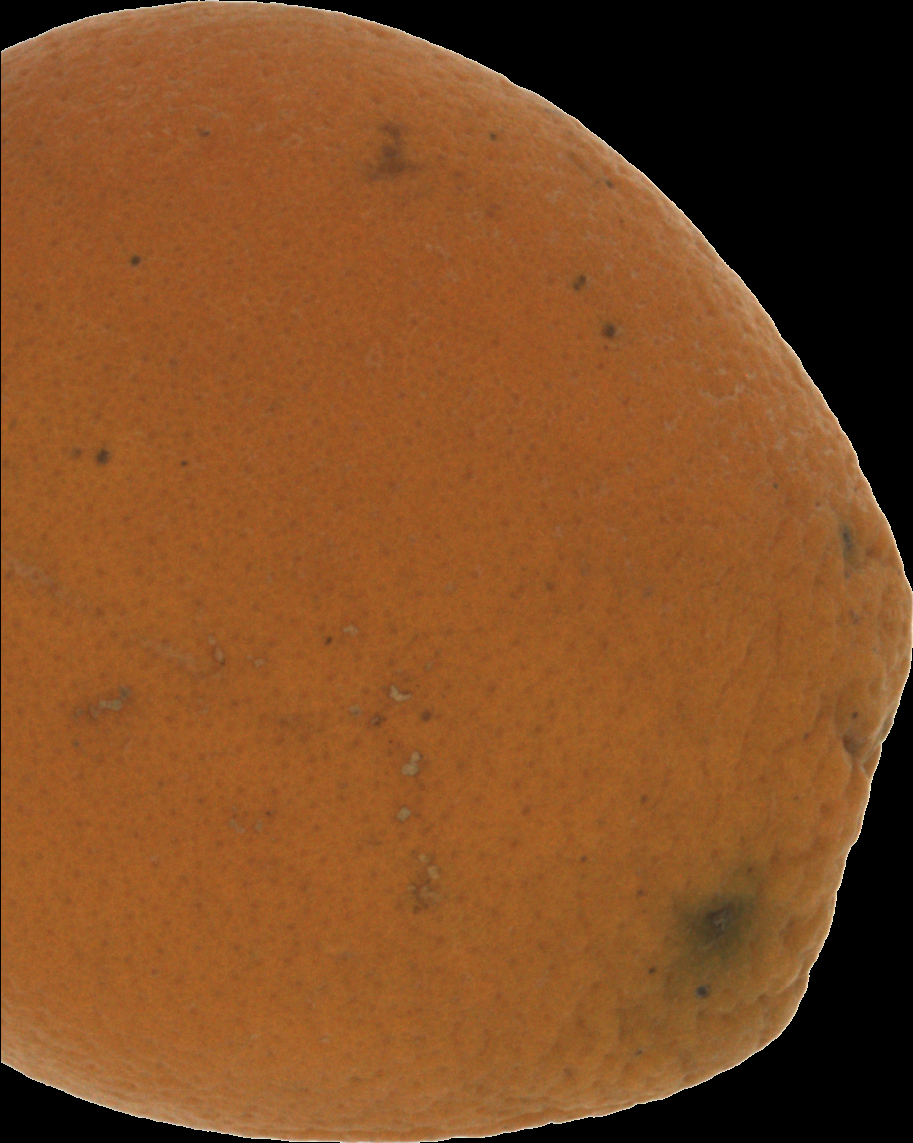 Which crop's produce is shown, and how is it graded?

orange, bad
